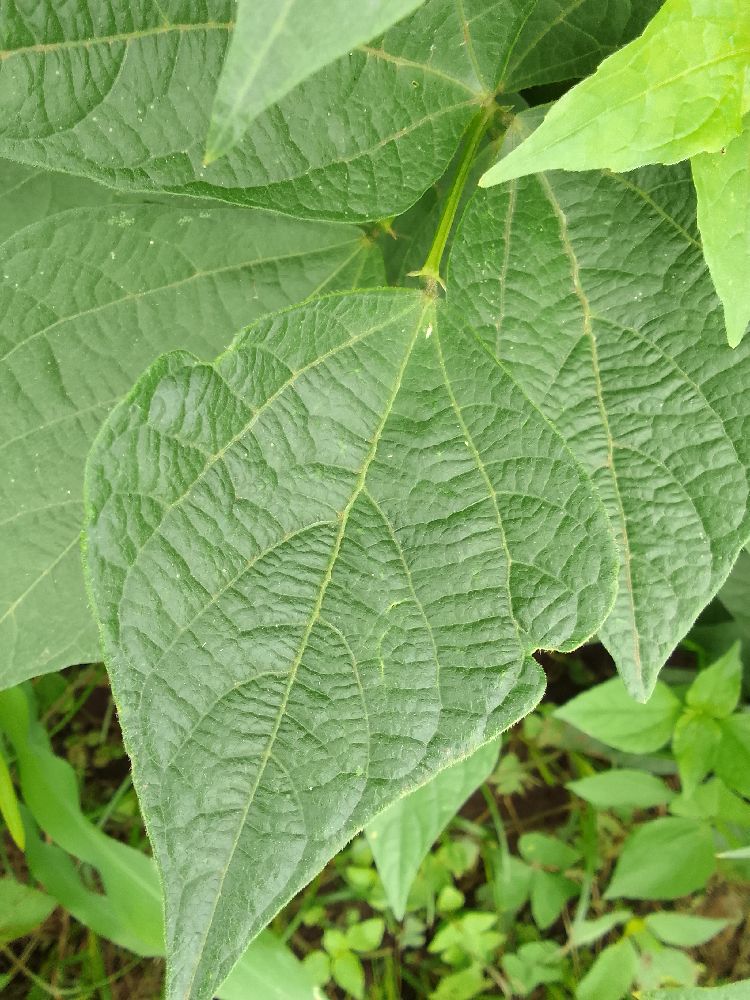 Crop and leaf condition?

common bean, healthy
